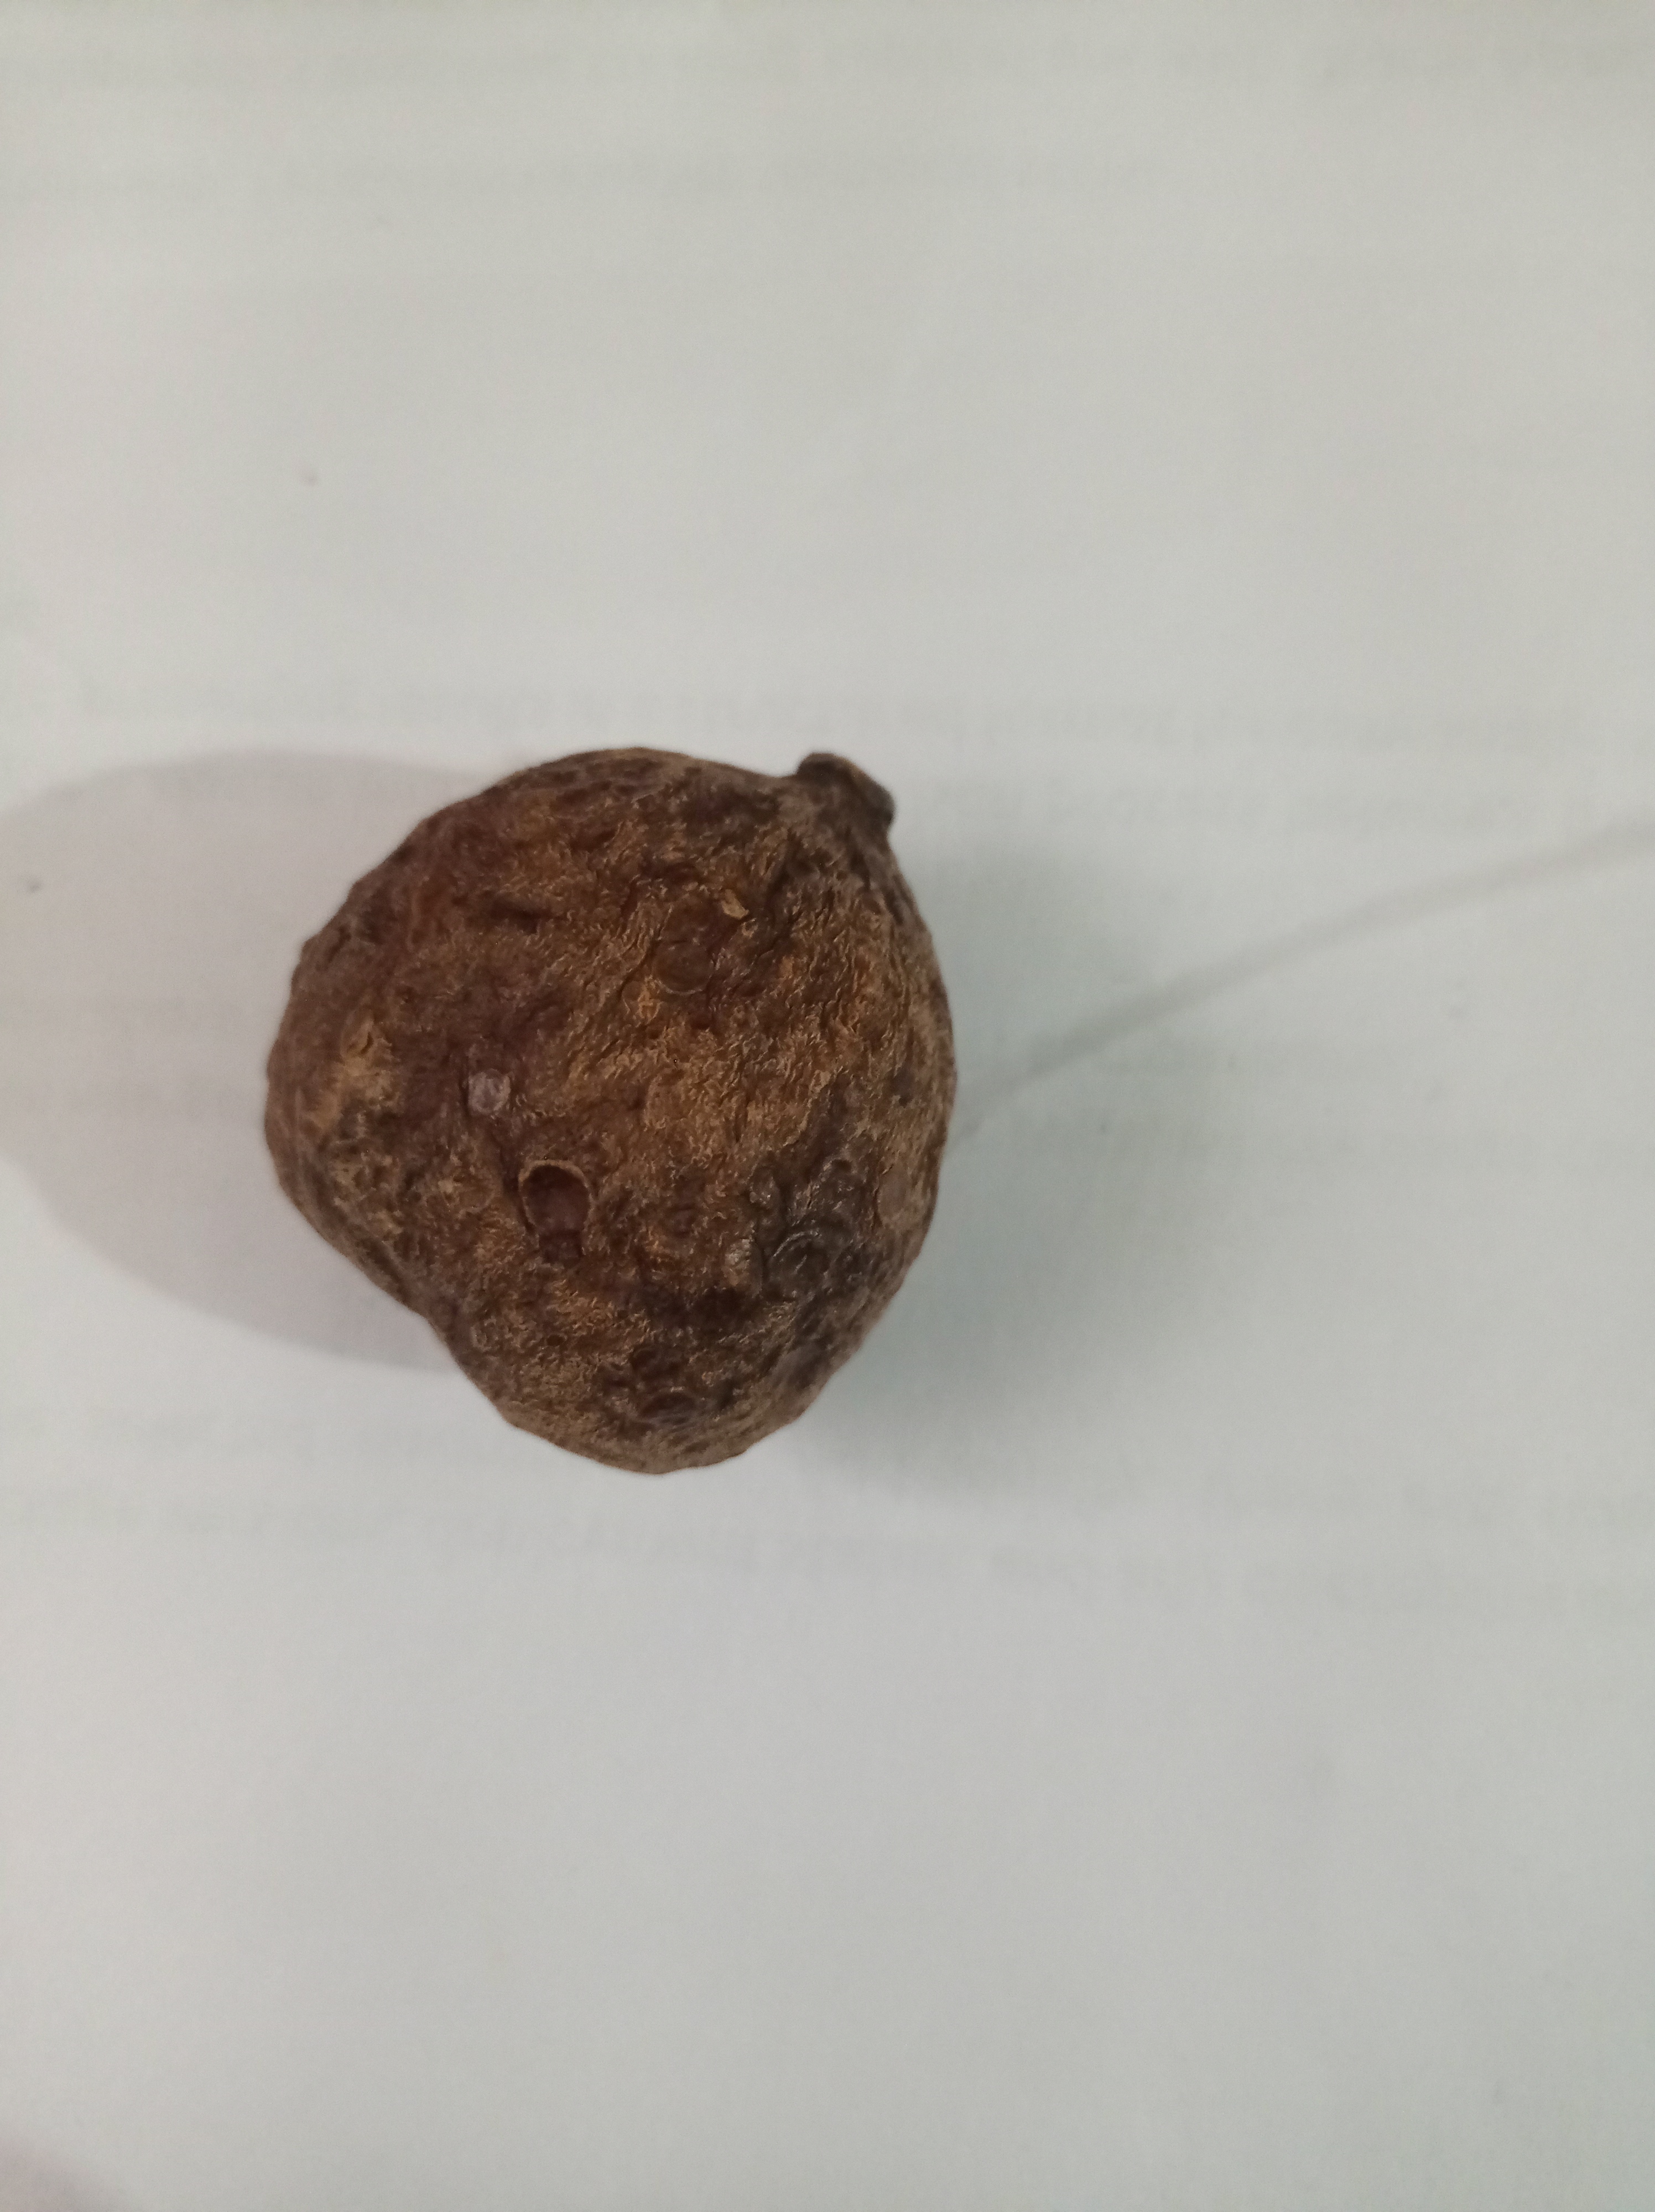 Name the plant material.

madanphal
